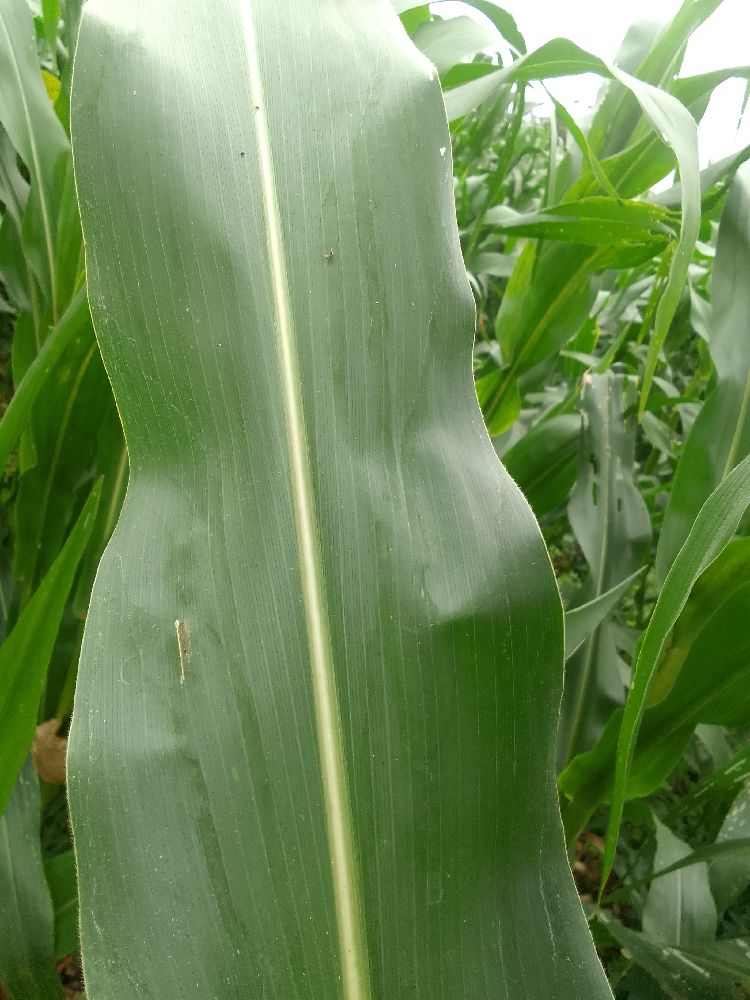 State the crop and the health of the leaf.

maize, healthy
